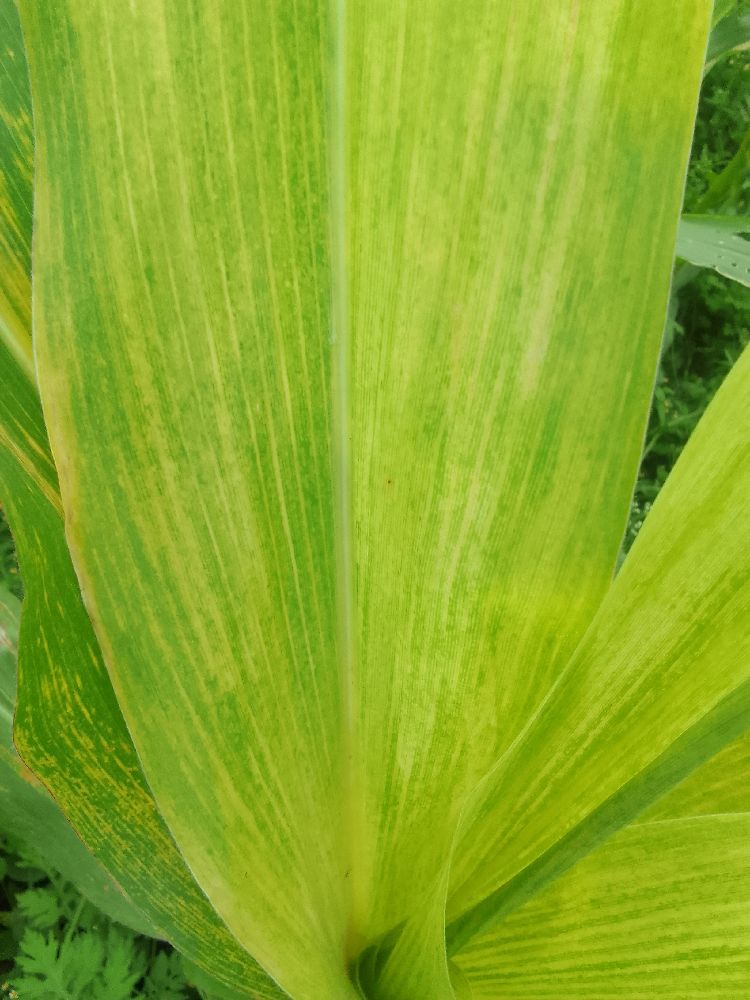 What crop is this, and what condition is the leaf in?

maize, maize lethal necrosis
